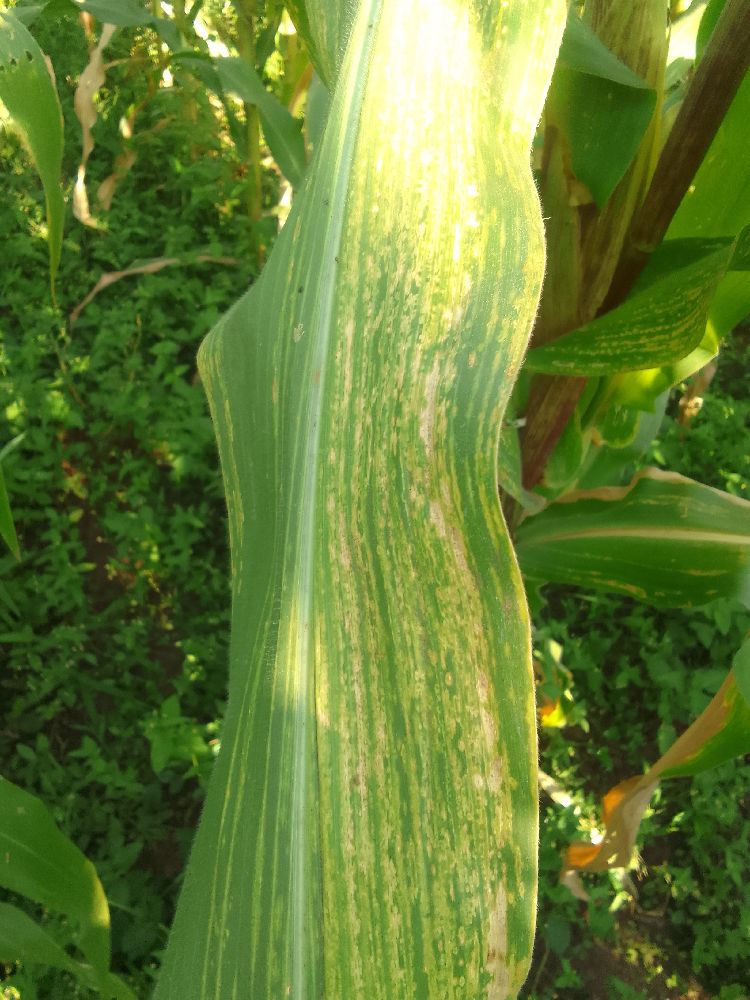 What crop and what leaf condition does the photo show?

maize, maize lethal necrosis
